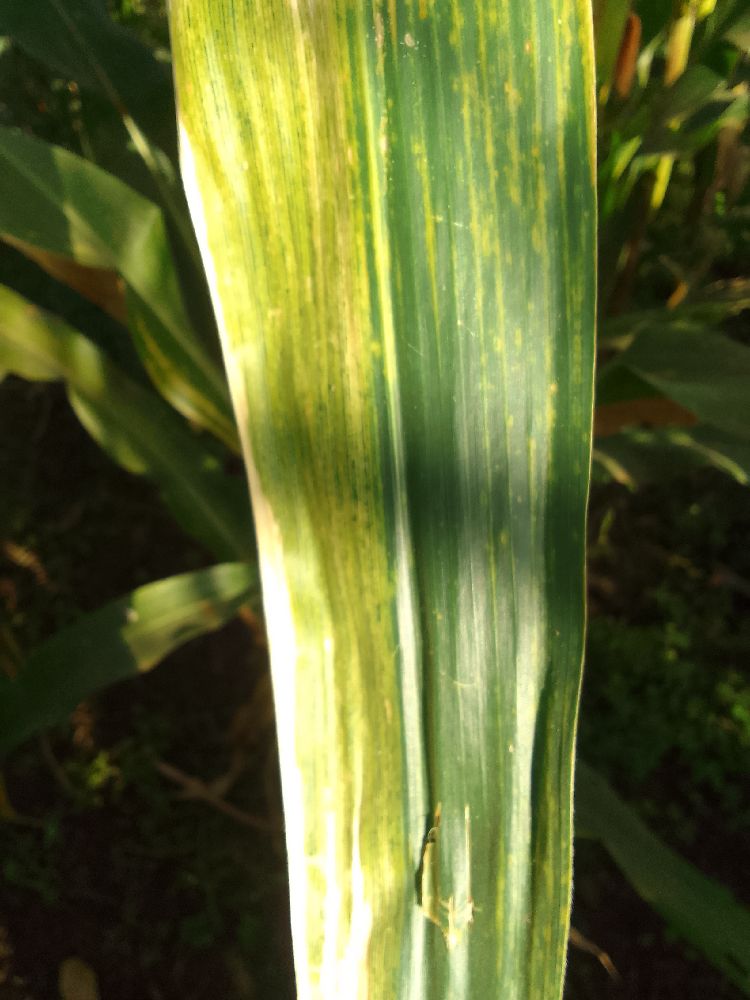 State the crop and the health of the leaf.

maize, maize lethal necrosis
